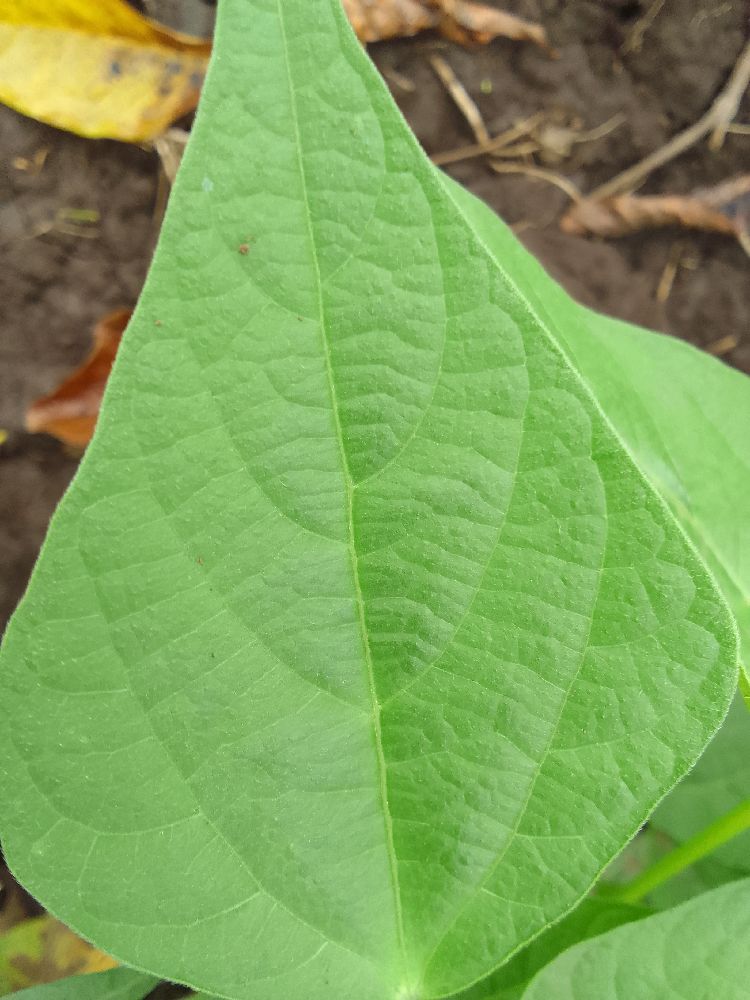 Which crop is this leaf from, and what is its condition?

common bean, healthy
